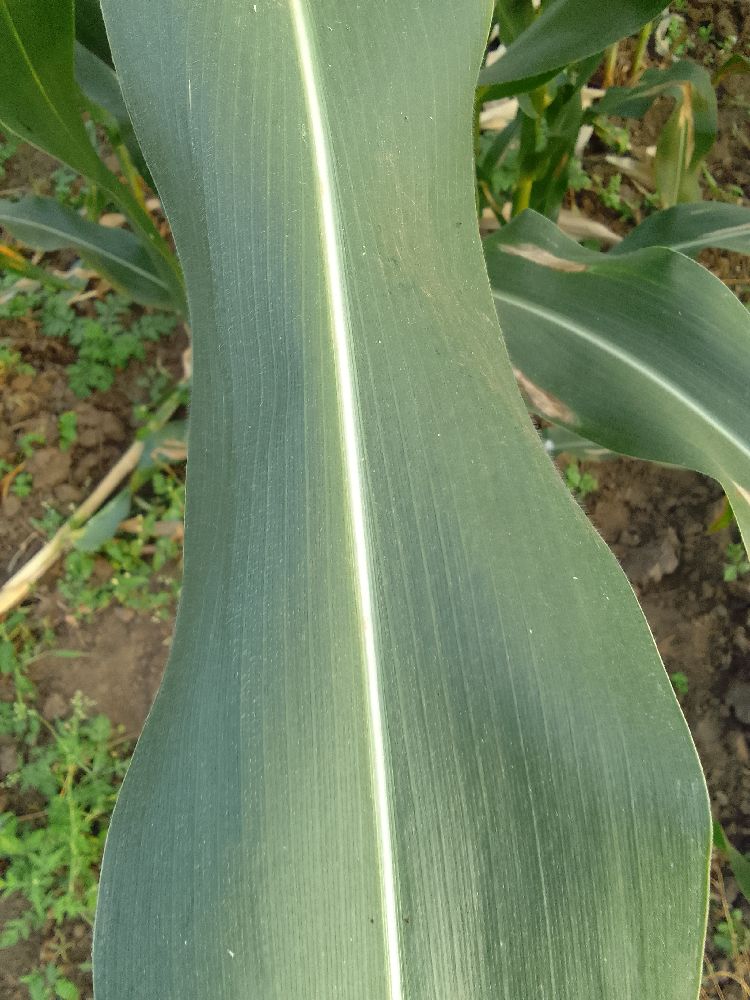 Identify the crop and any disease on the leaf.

maize, healthy
